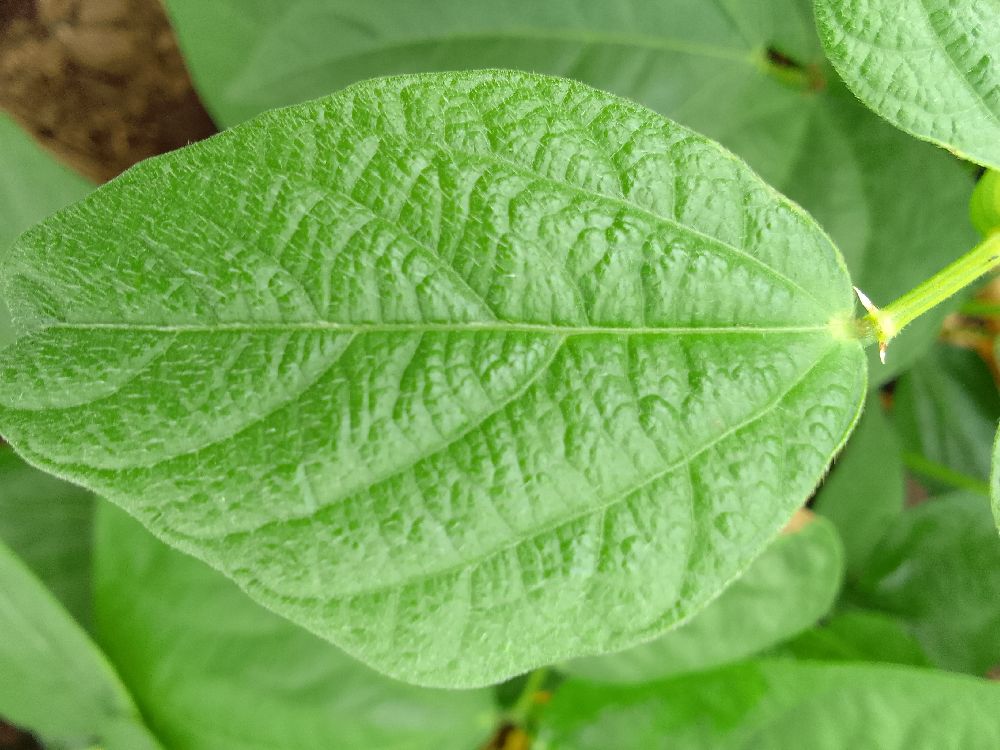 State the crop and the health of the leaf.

common bean, healthy
